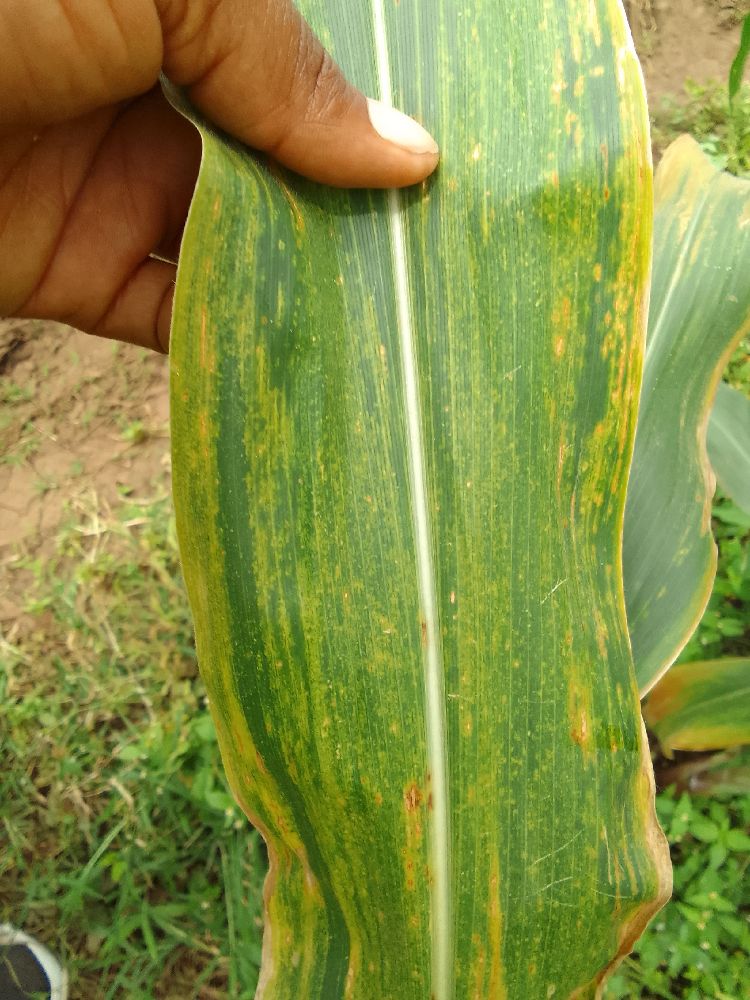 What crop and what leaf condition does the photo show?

maize, maize lethal necrosis
